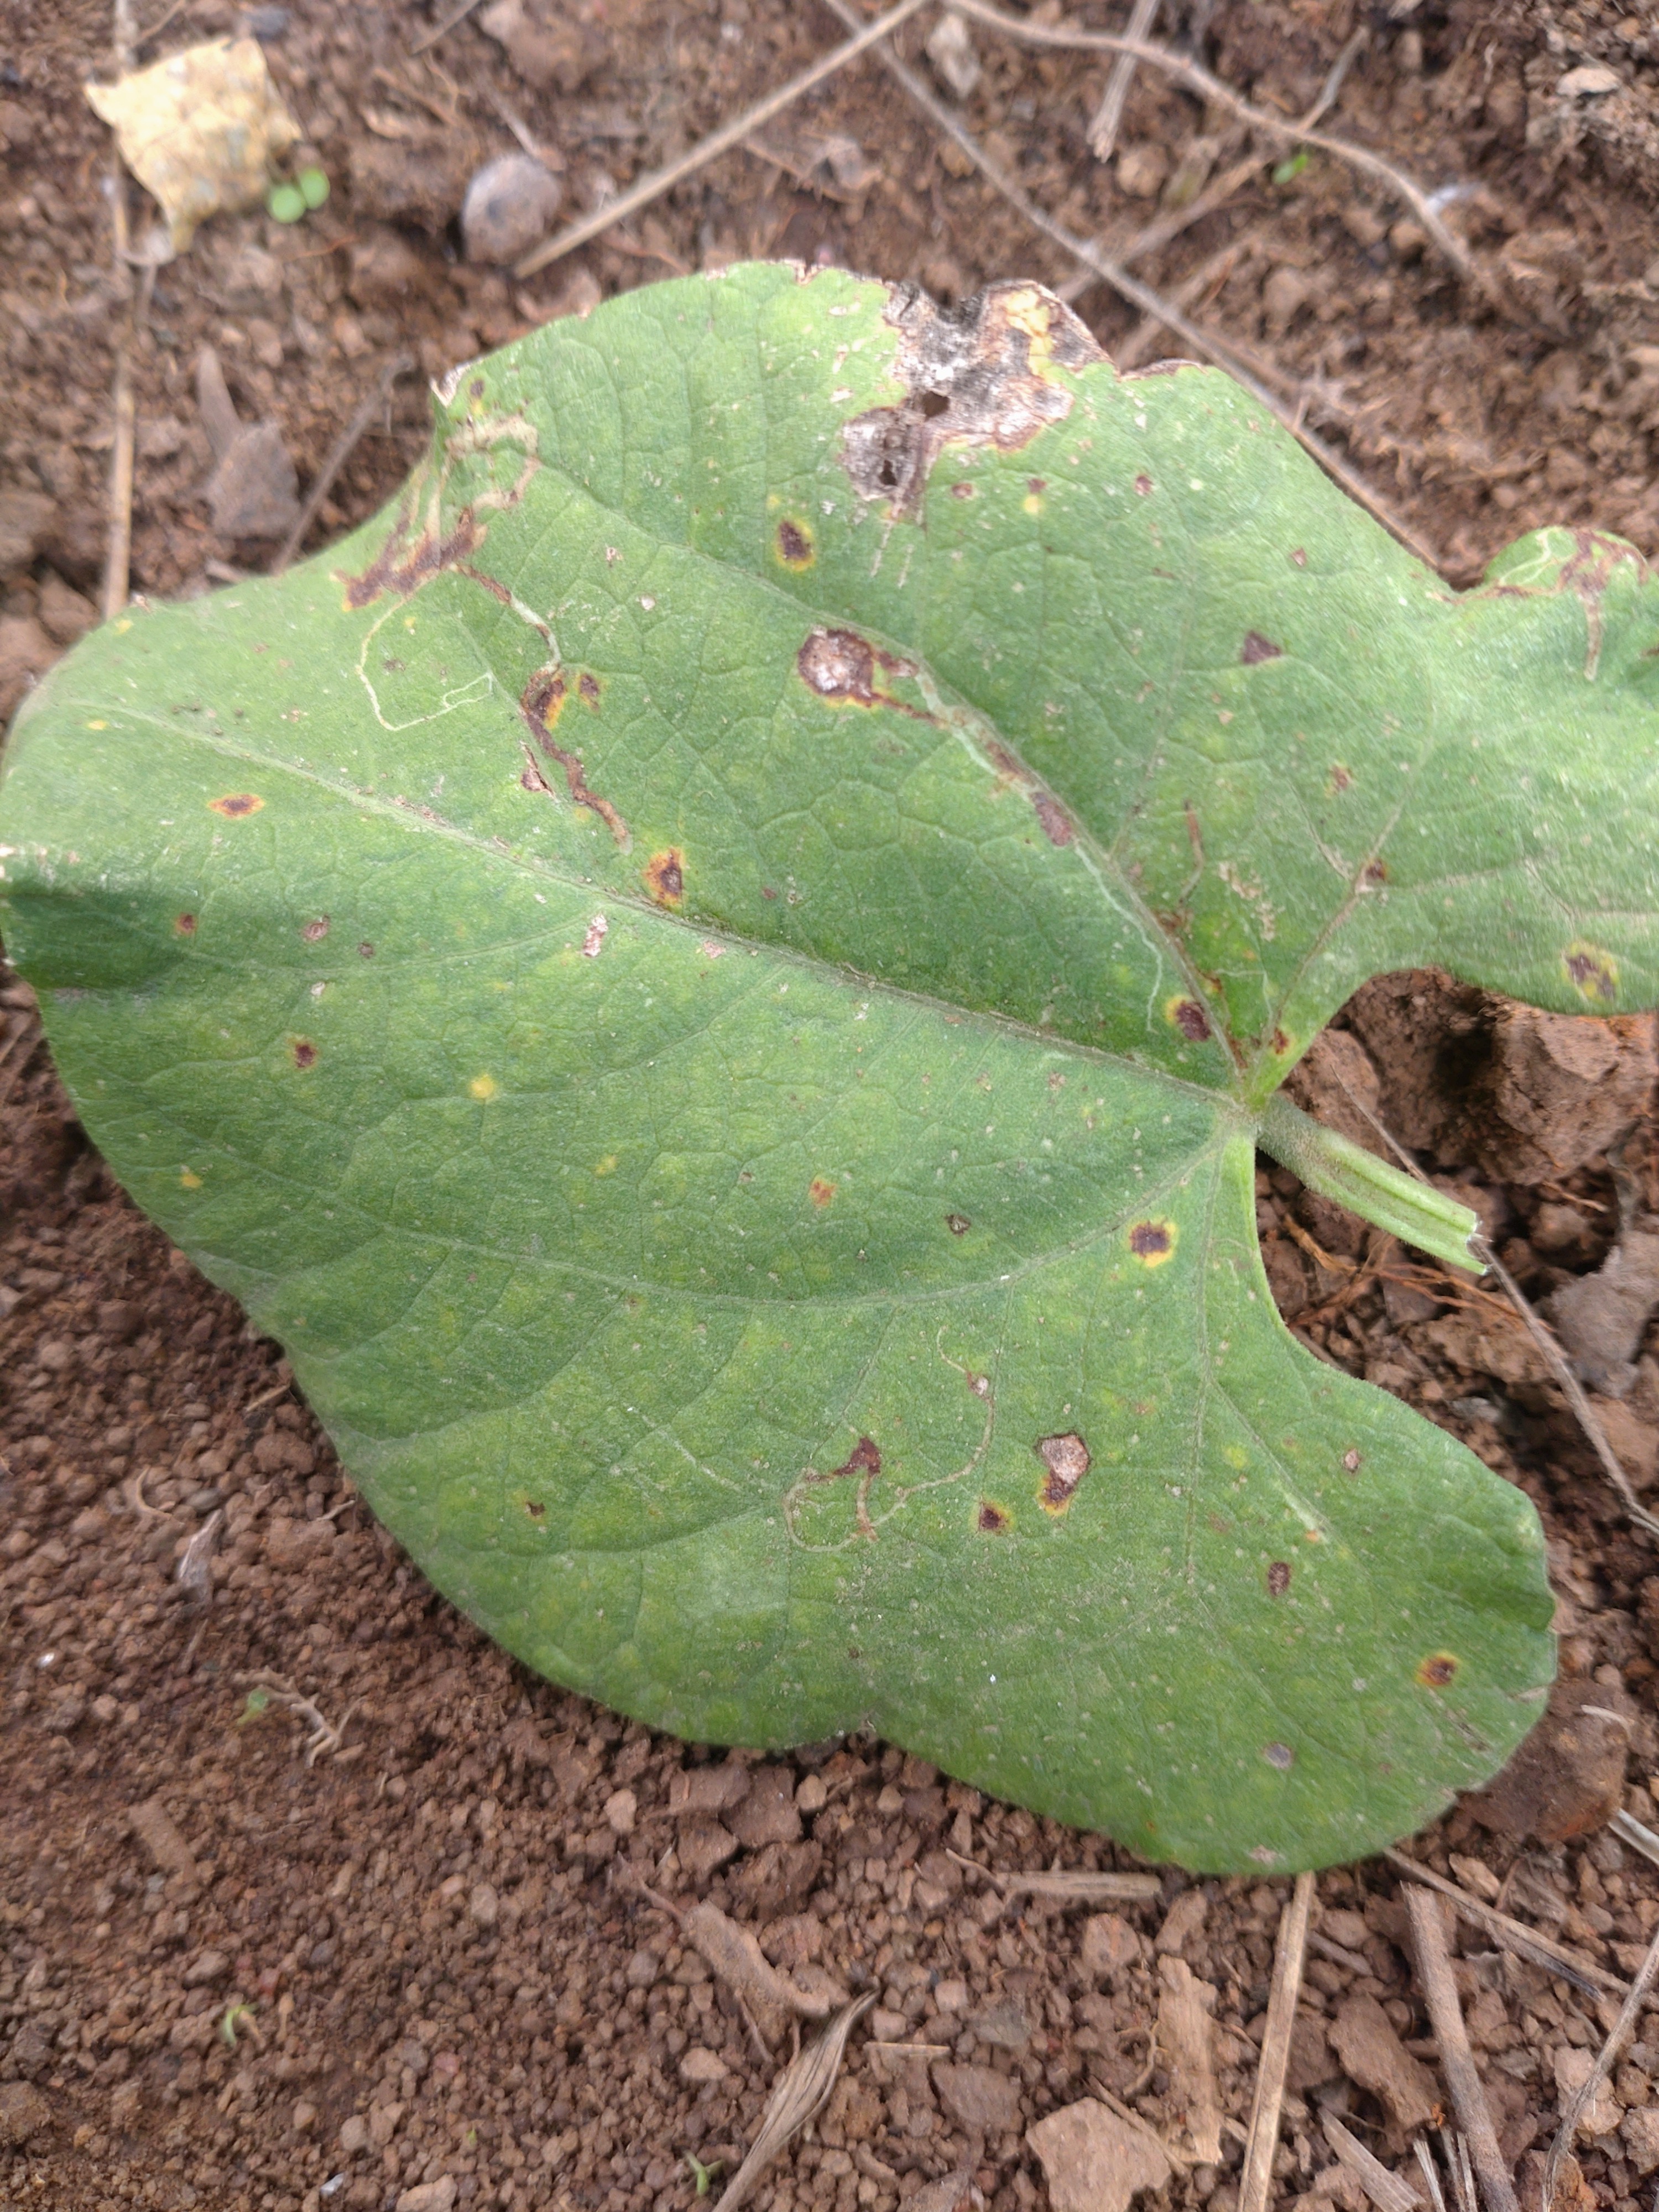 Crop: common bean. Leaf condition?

rust
